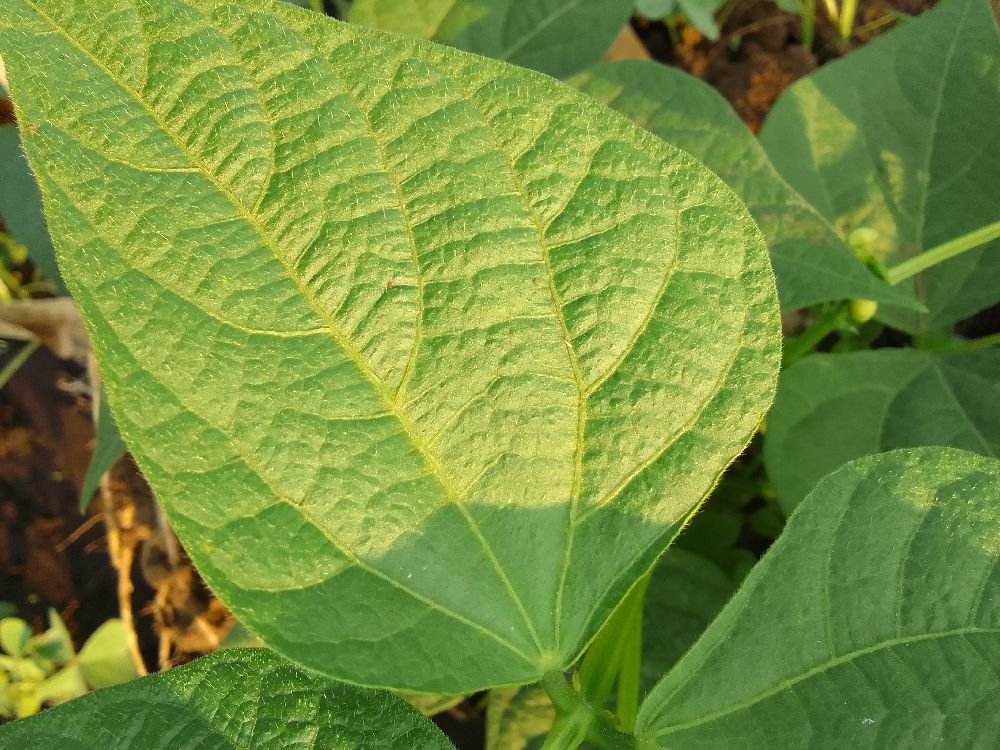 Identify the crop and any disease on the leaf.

common bean, healthy
